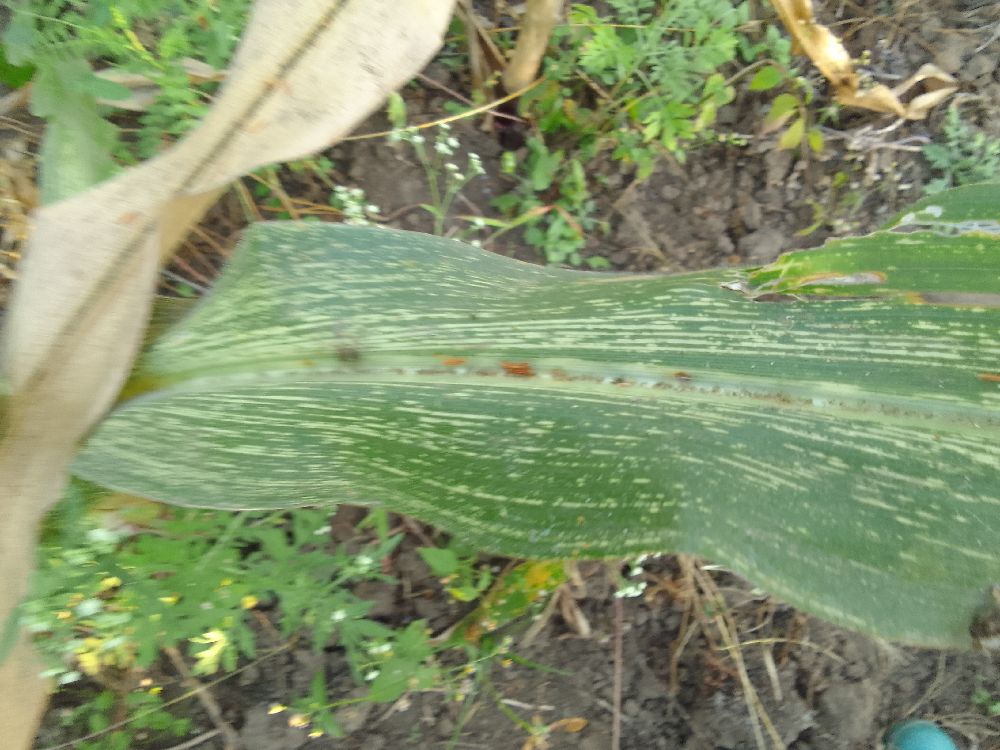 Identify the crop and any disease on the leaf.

maize, maize streak virus
